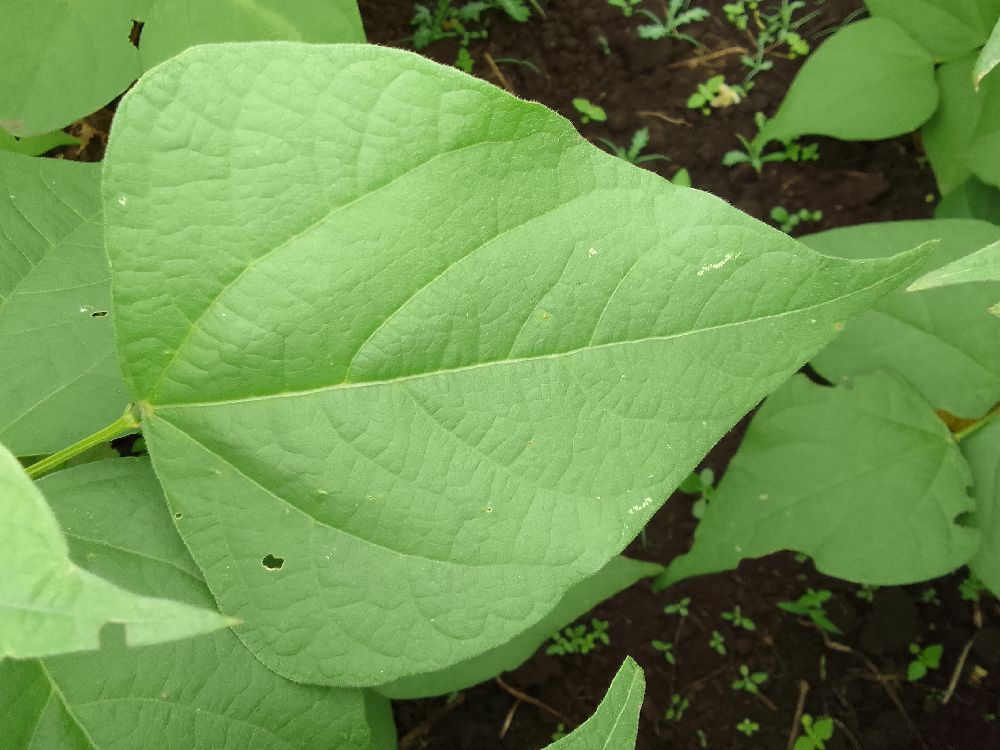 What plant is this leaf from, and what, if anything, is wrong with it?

common bean, healthy
